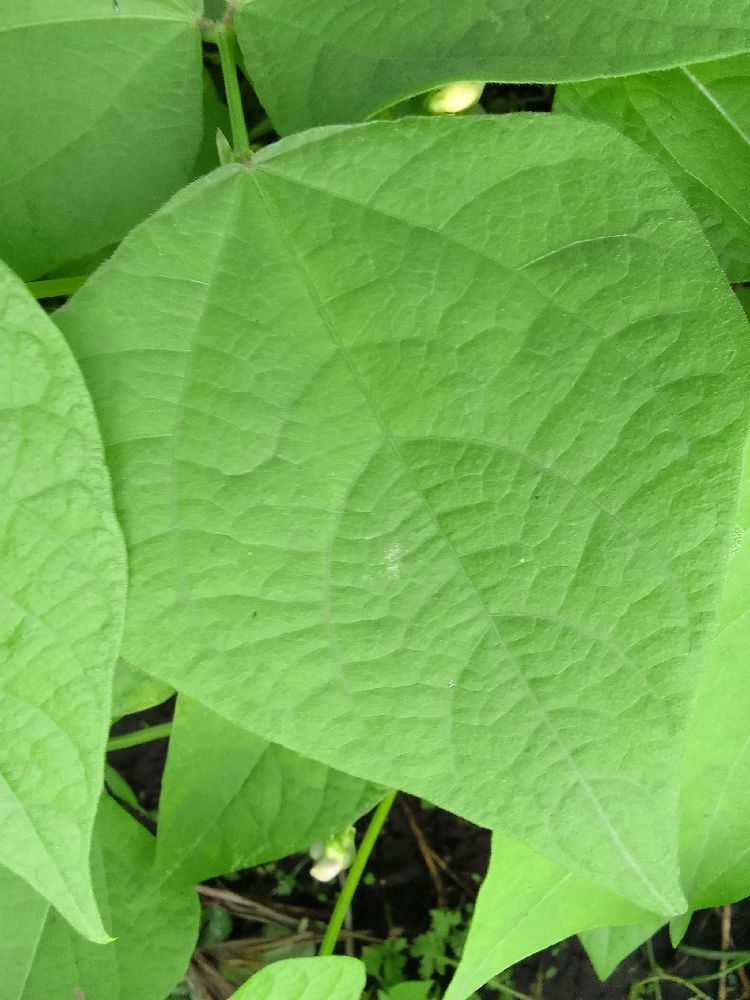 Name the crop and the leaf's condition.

common bean, healthy
